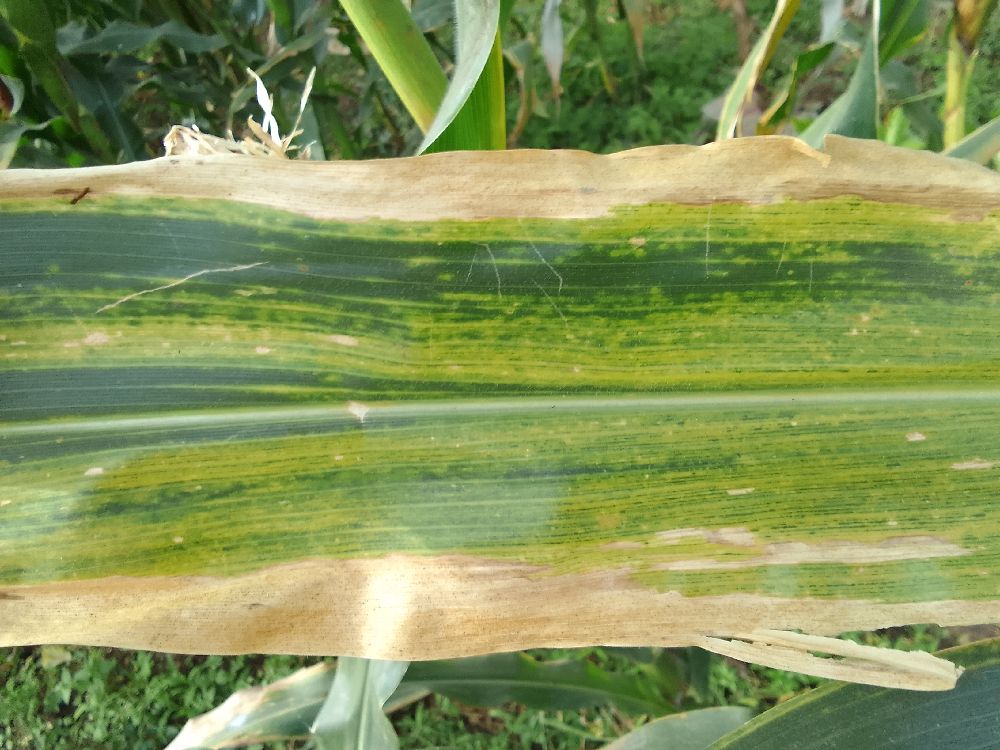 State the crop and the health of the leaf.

maize, maize lethal necrosis
